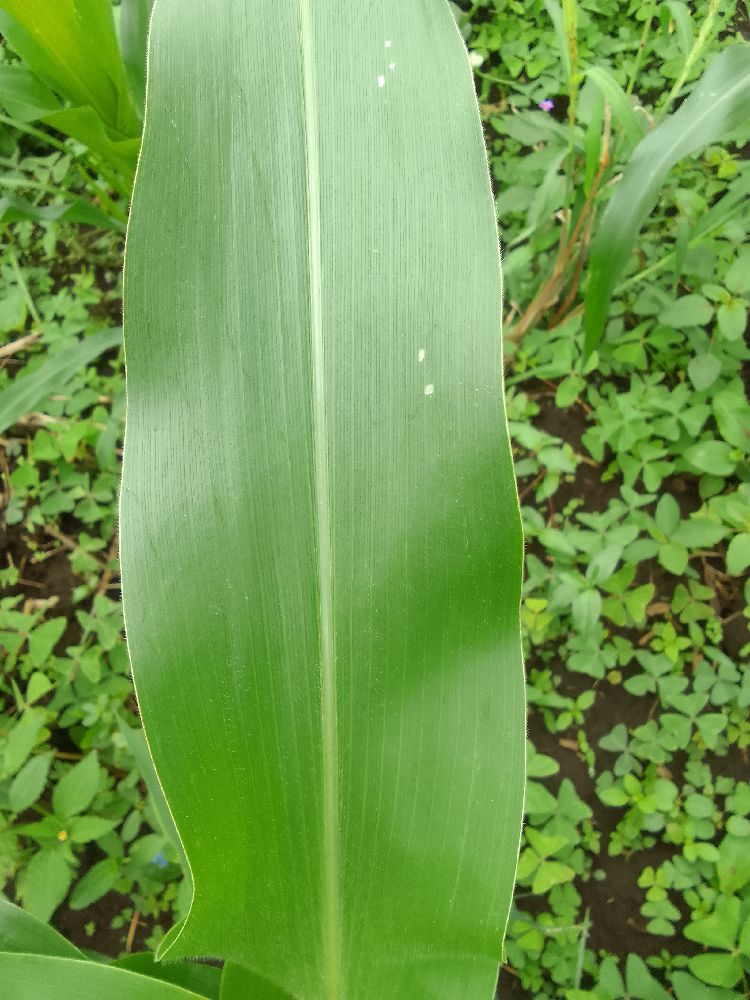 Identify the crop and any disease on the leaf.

maize, healthy
